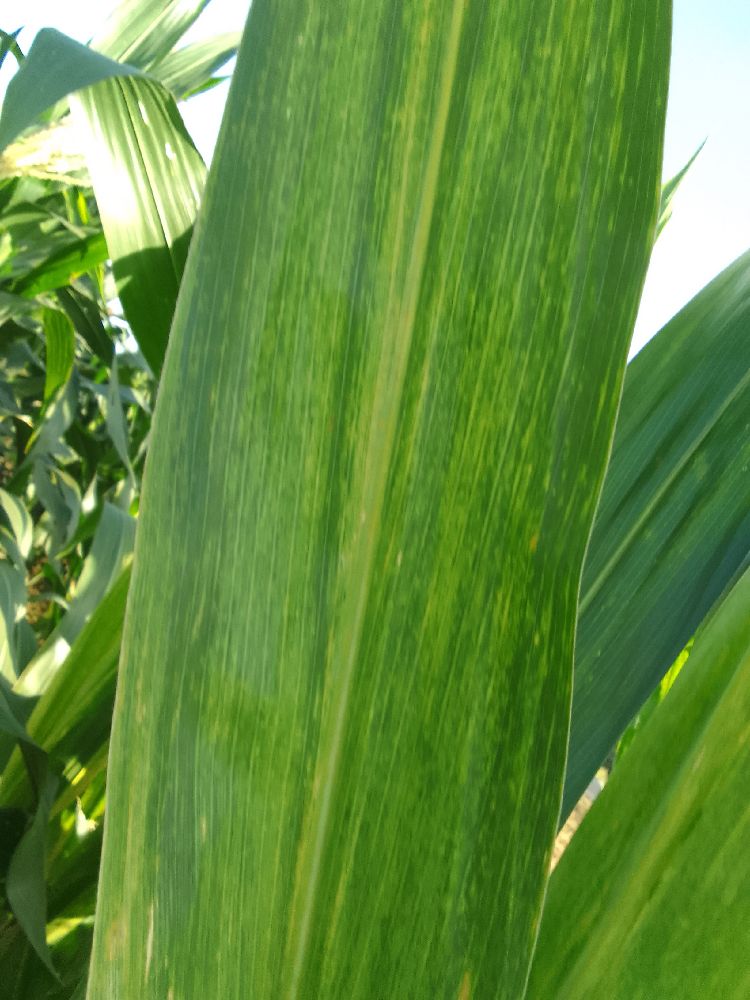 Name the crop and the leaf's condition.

maize, maize lethal necrosis
